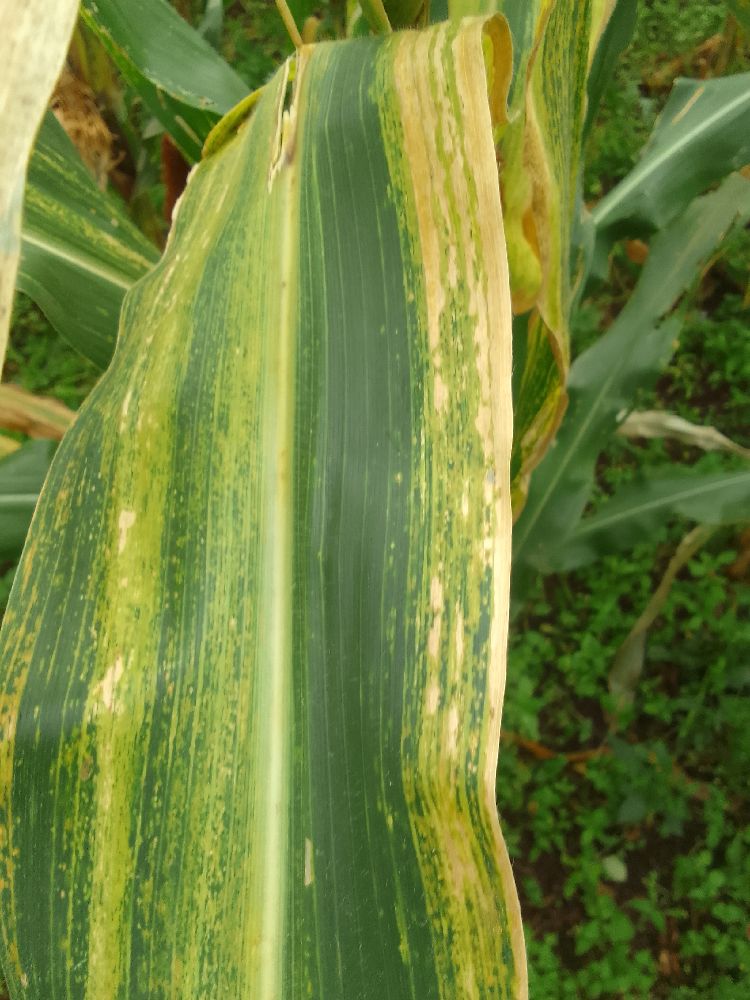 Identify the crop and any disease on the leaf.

maize, maize lethal necrosis
